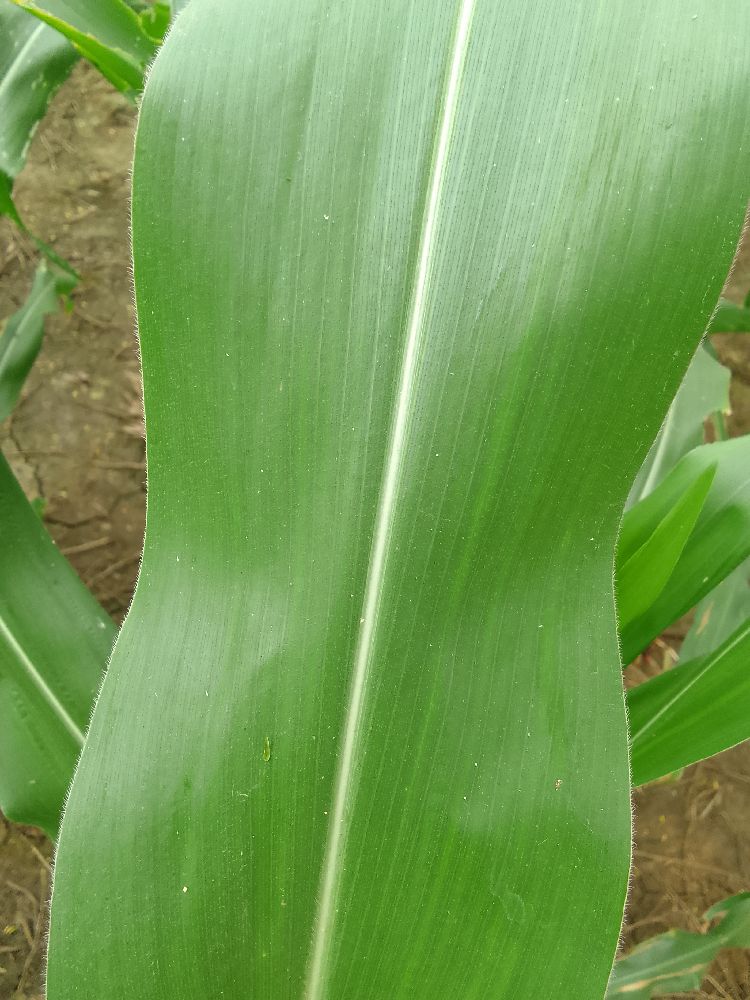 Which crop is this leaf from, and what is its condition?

maize, healthy
